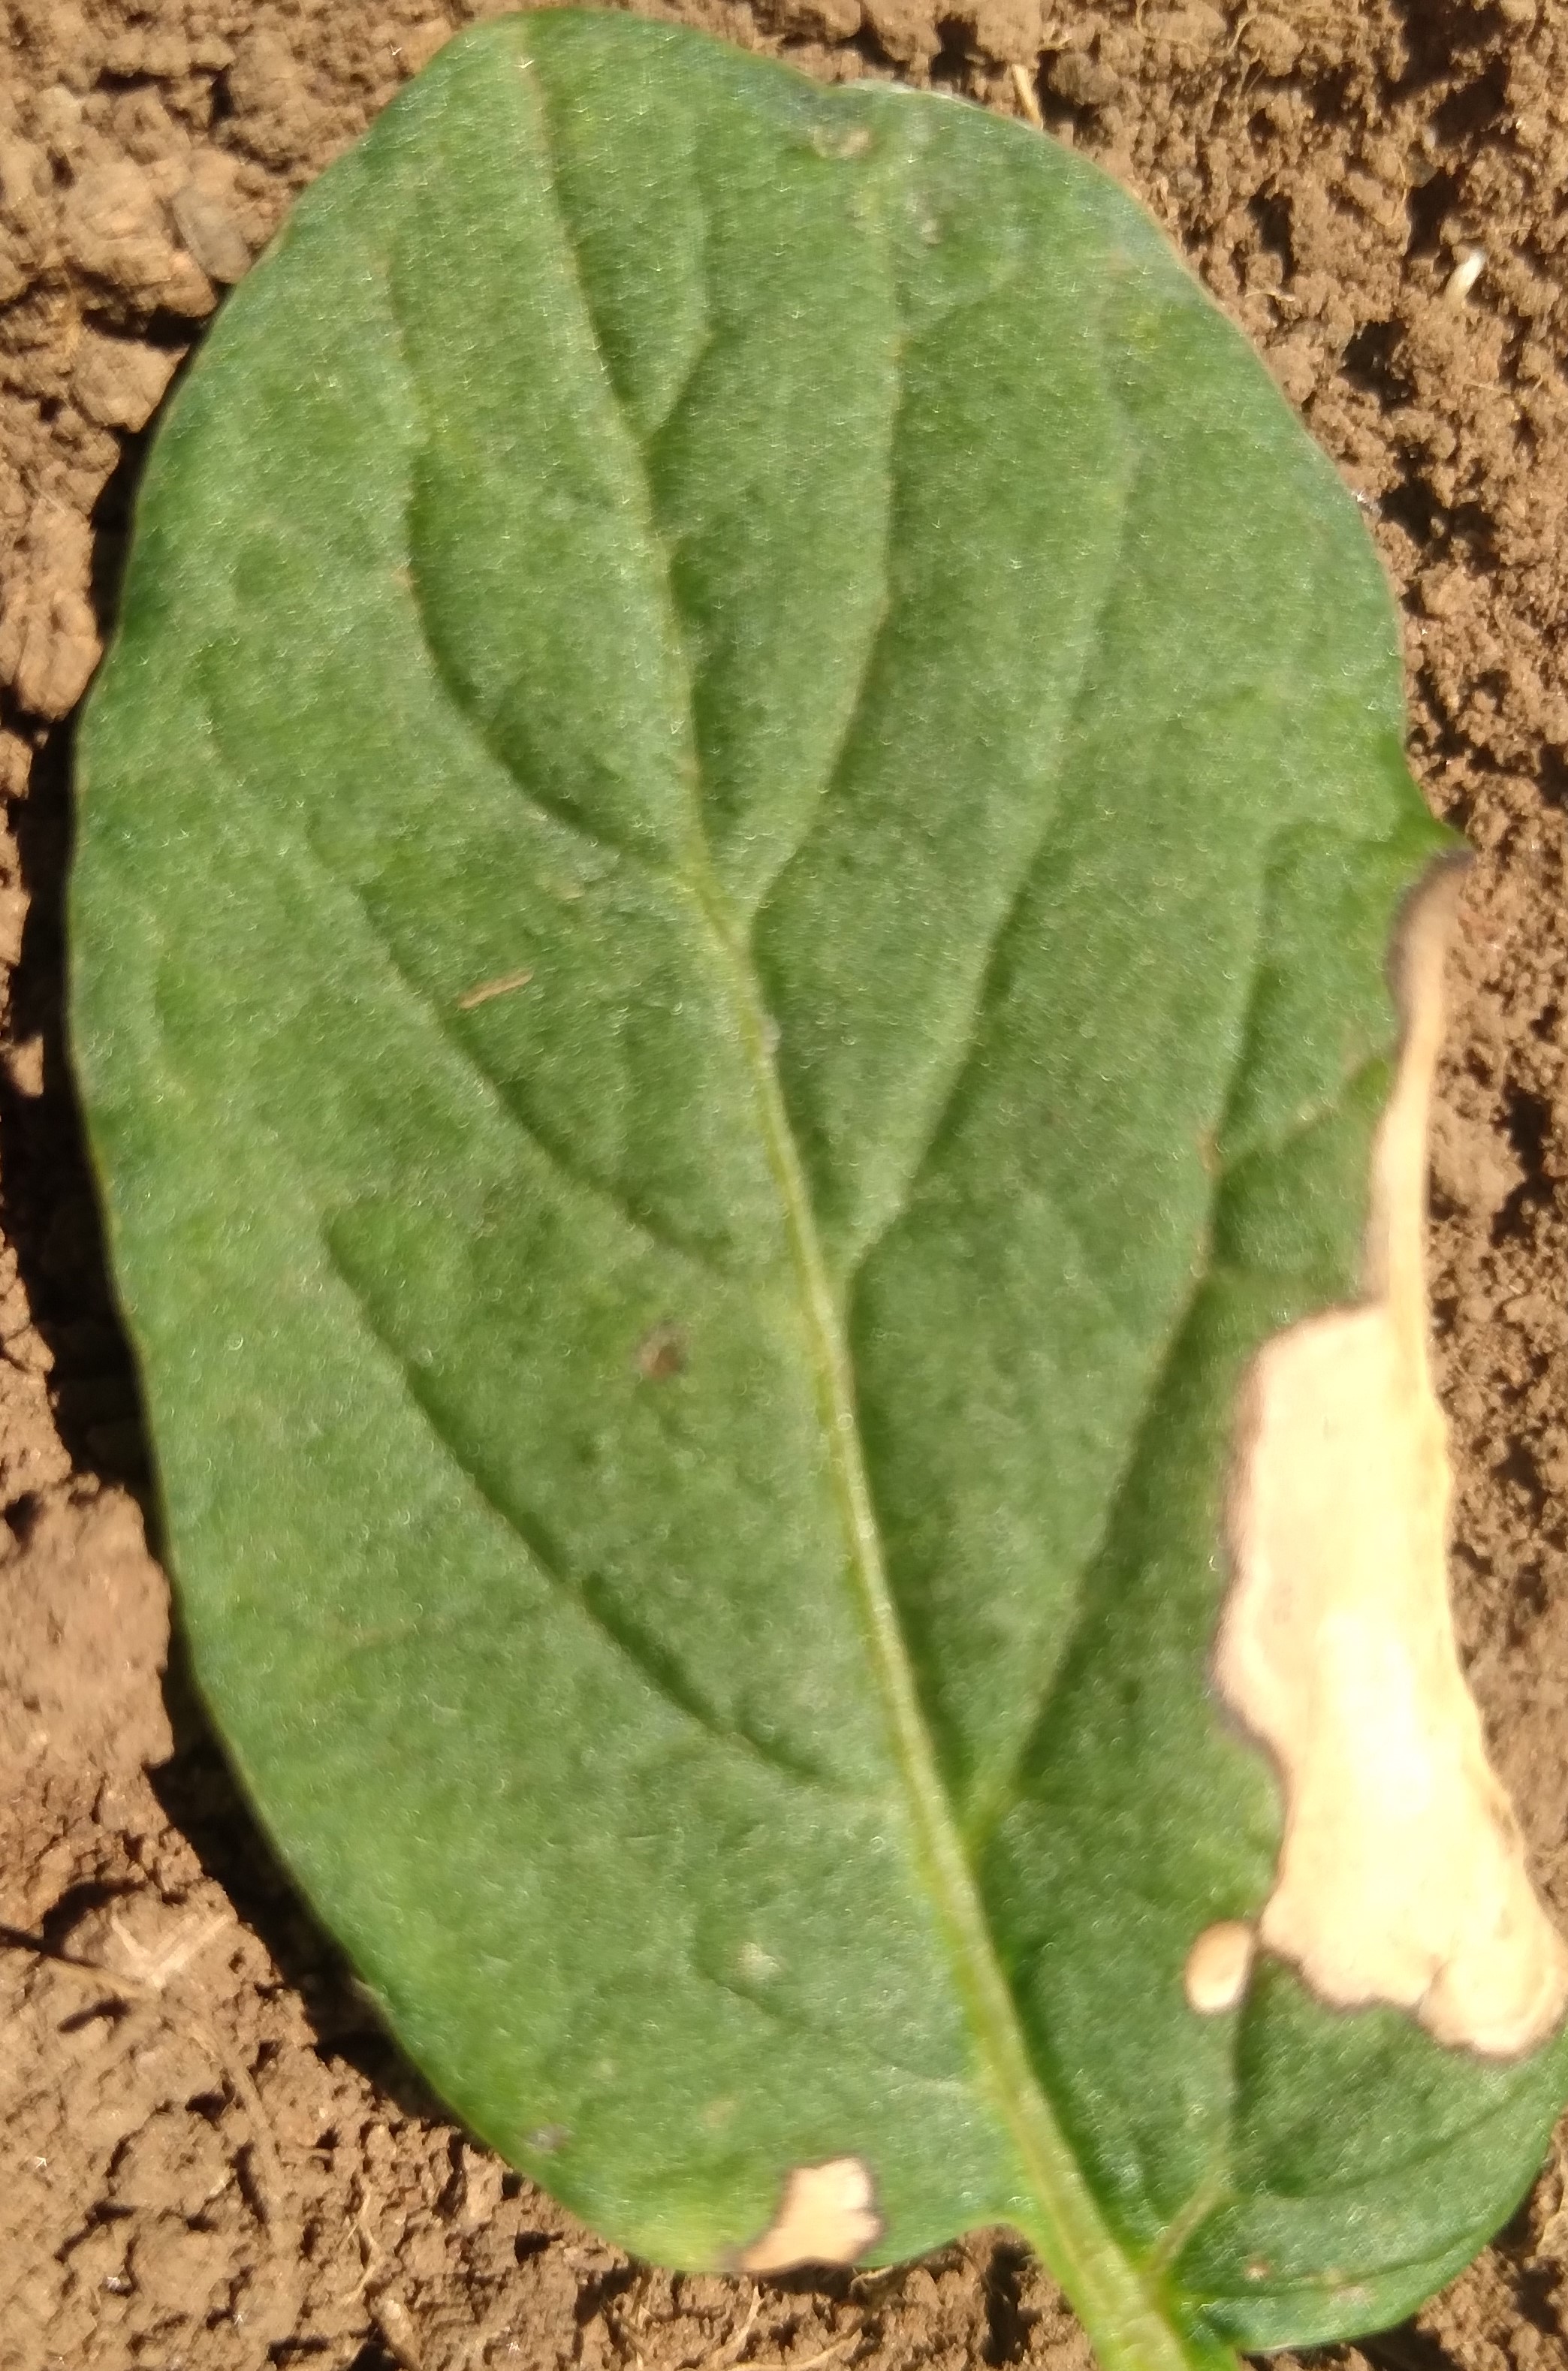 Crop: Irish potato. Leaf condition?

early blight
